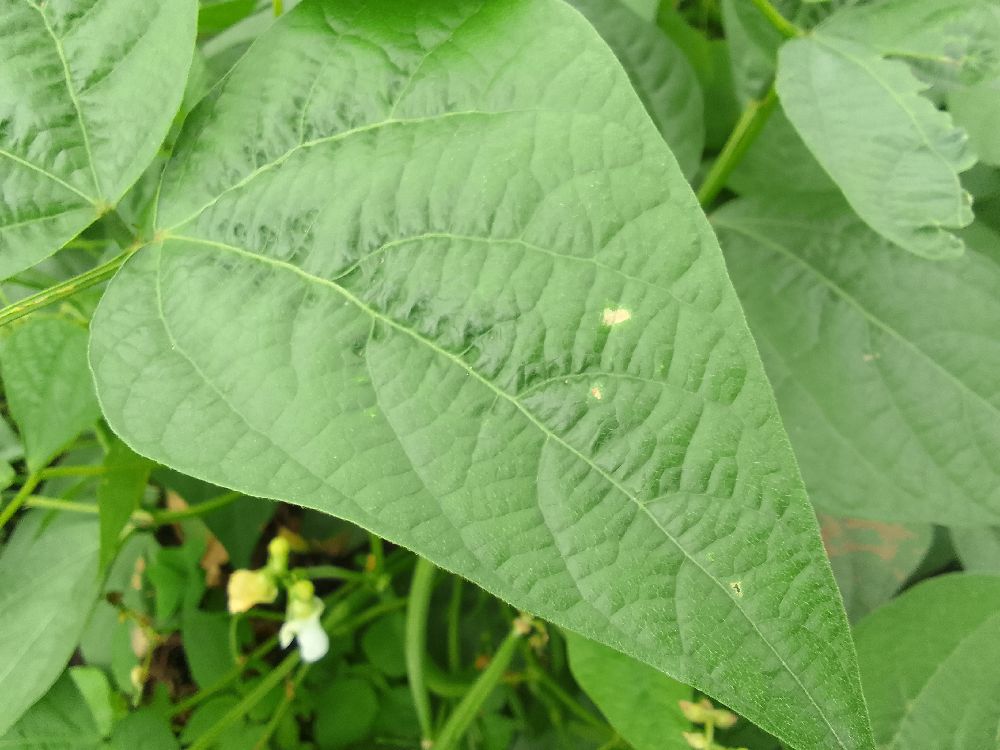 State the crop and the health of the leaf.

common bean, healthy
